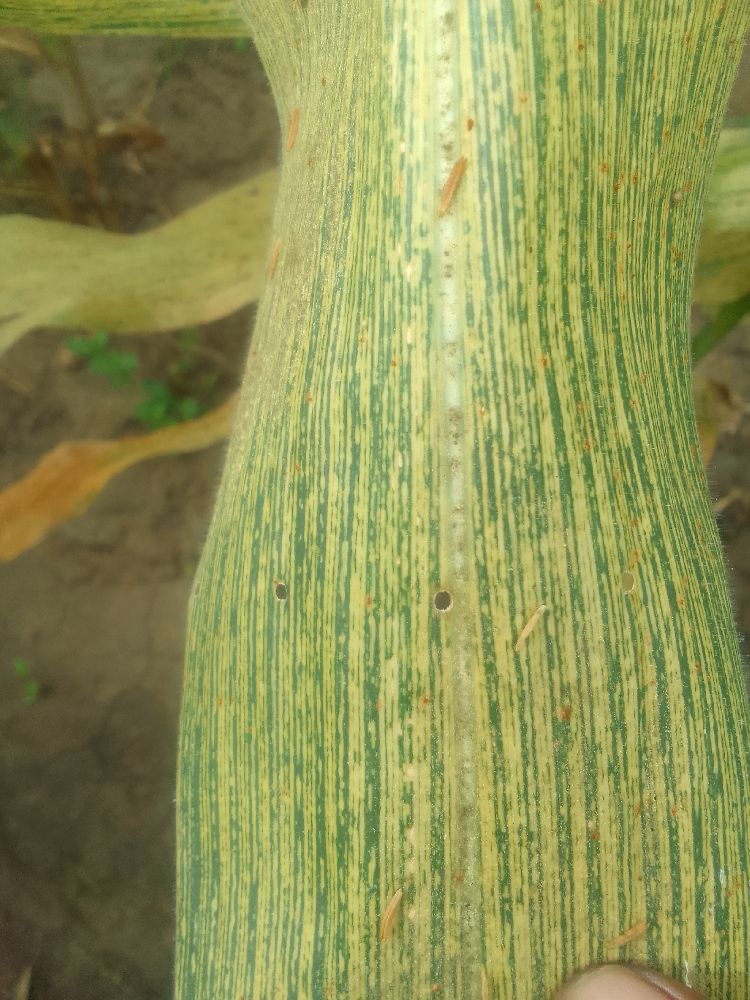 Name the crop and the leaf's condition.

maize, maize streak virus
